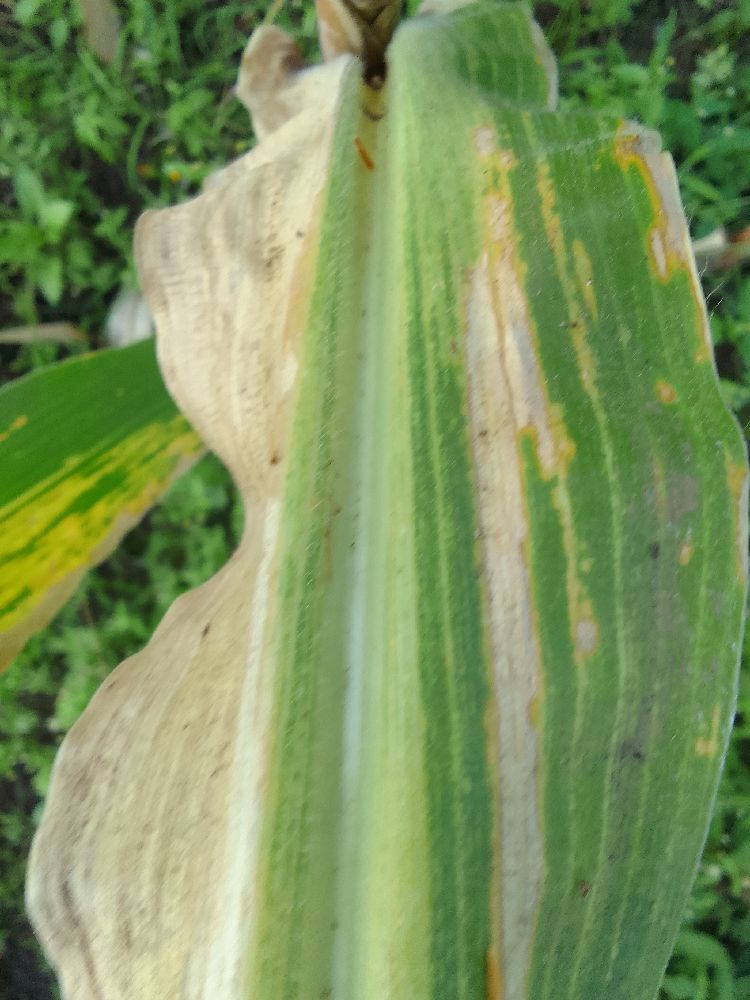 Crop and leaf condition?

maize, maize lethal necrosis
